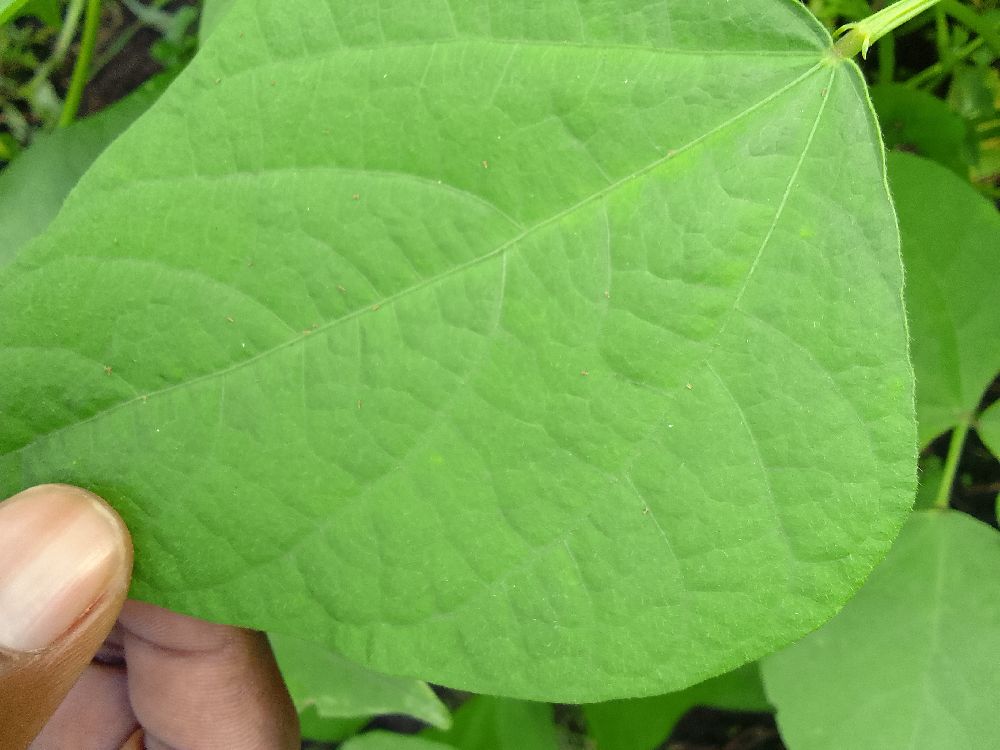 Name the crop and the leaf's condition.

common bean, healthy
